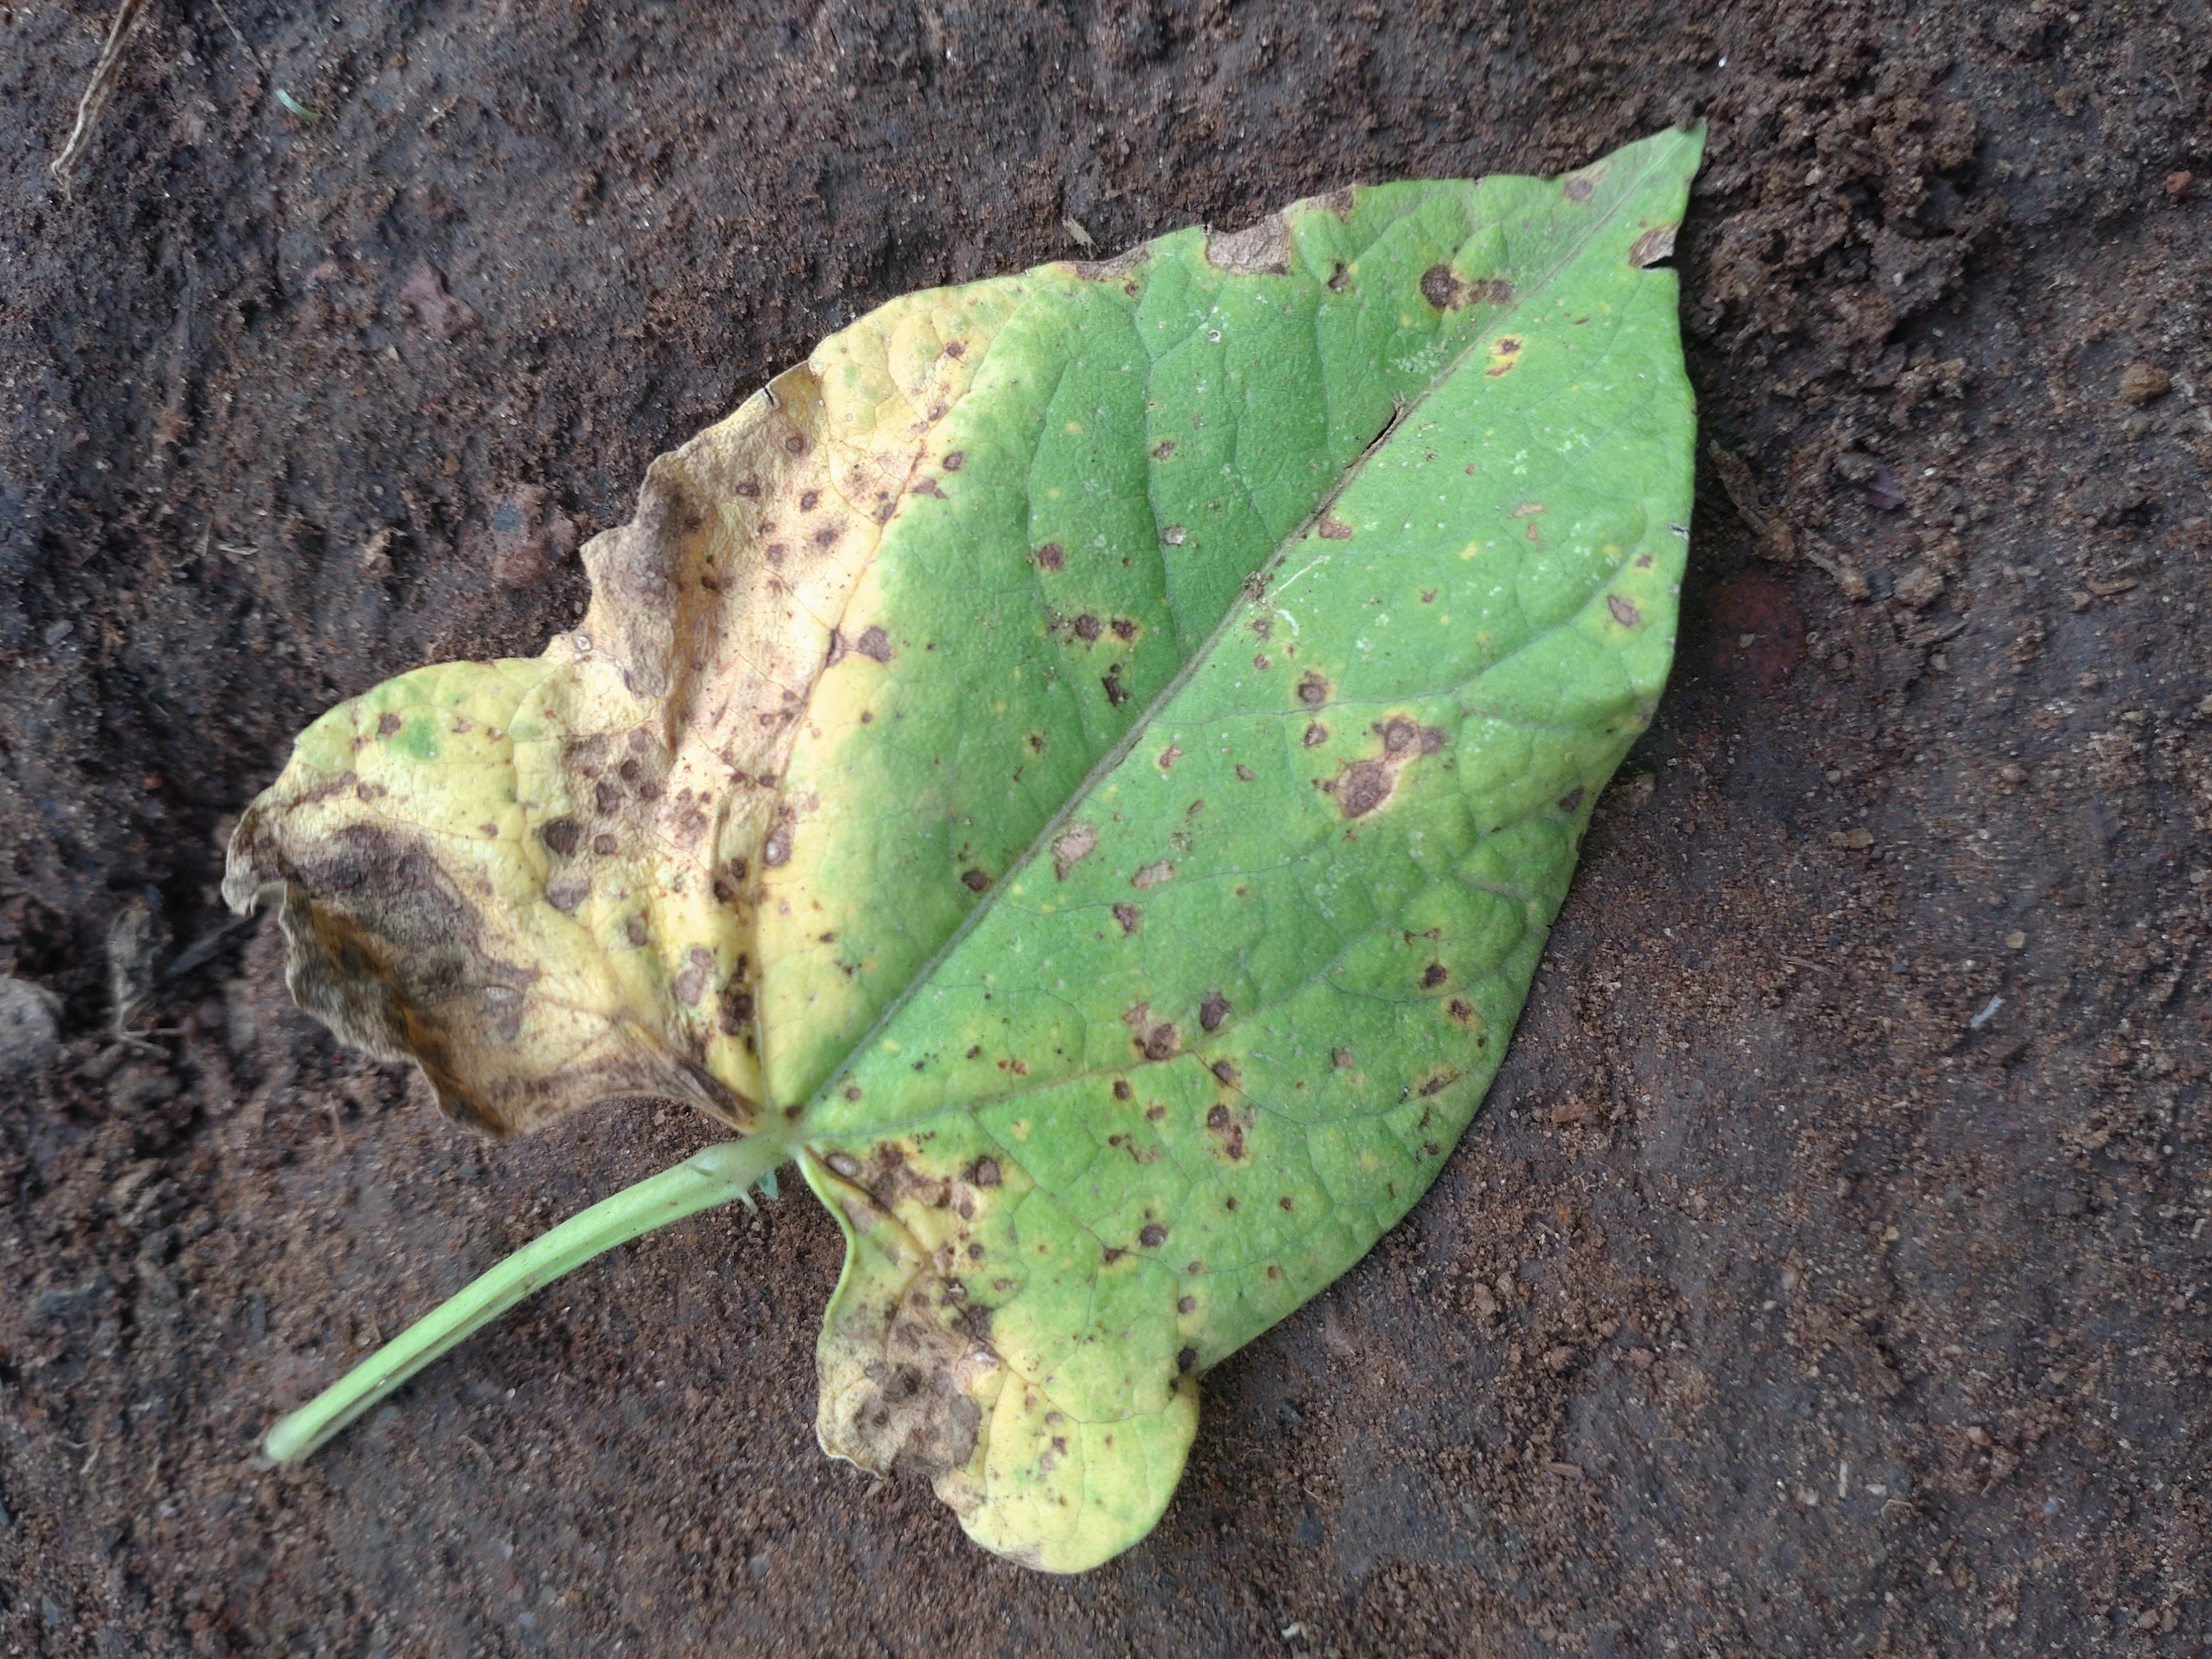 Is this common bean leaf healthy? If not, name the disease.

rust
